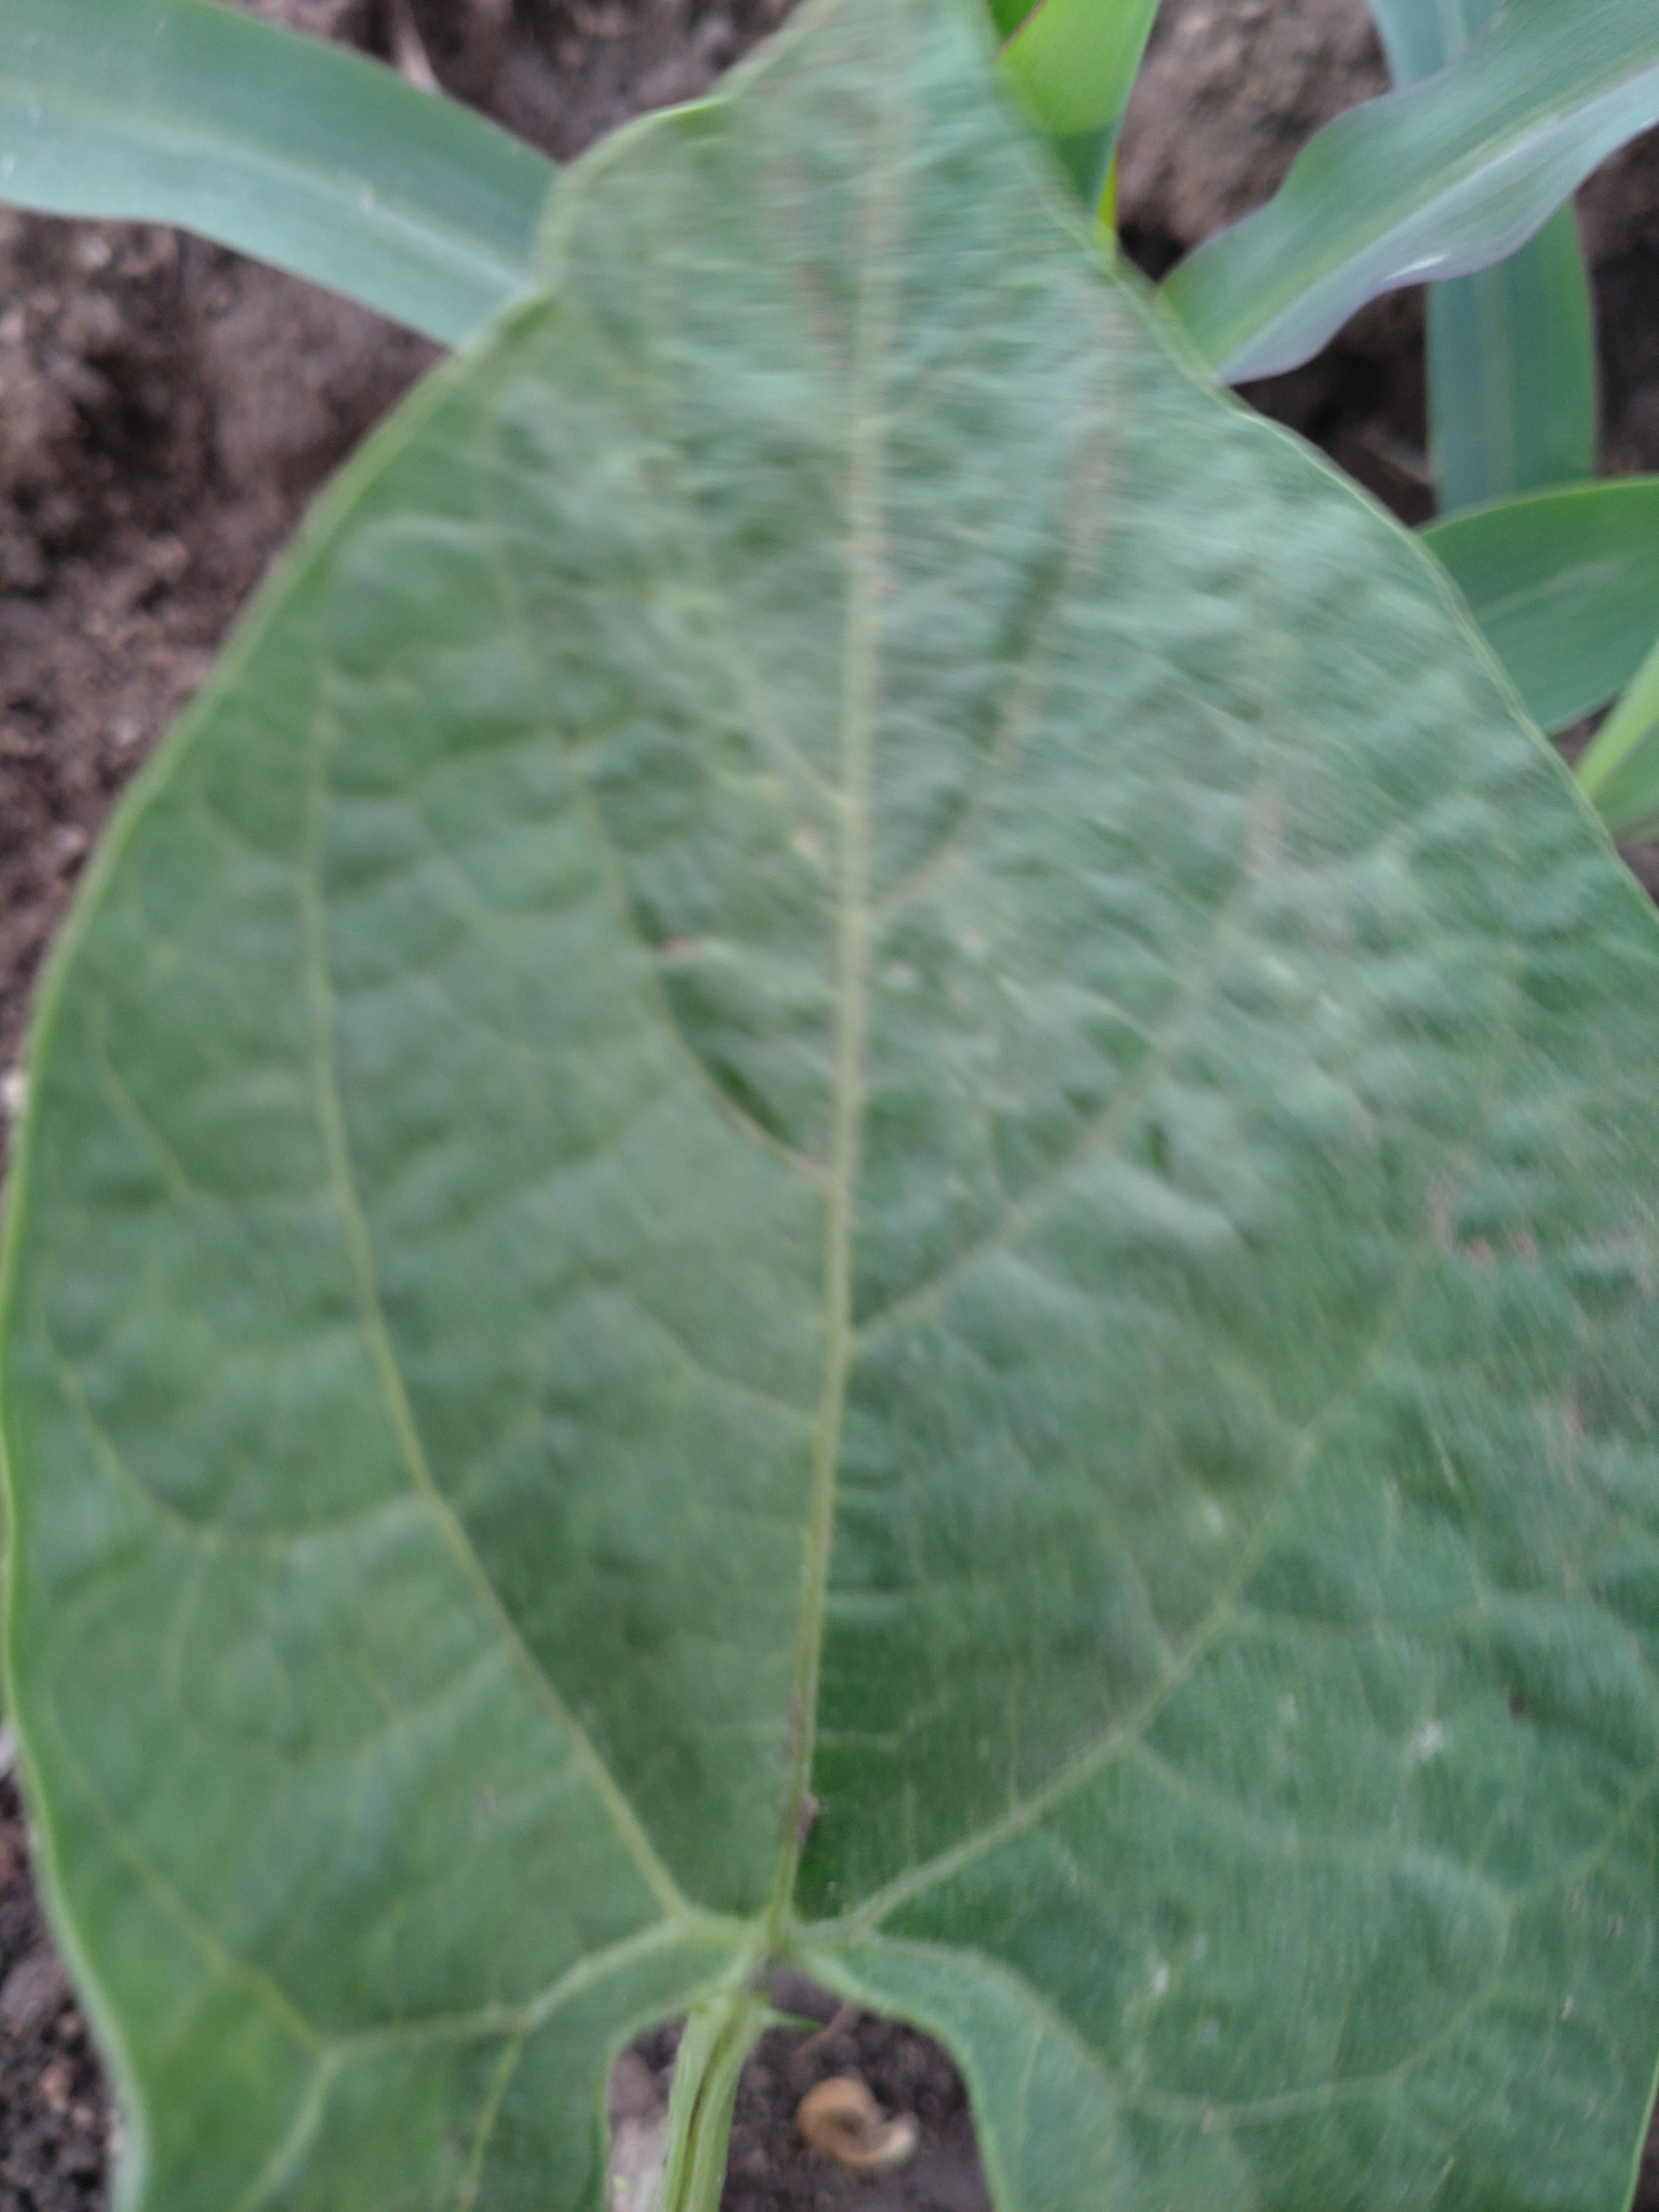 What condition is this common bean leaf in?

healthy
